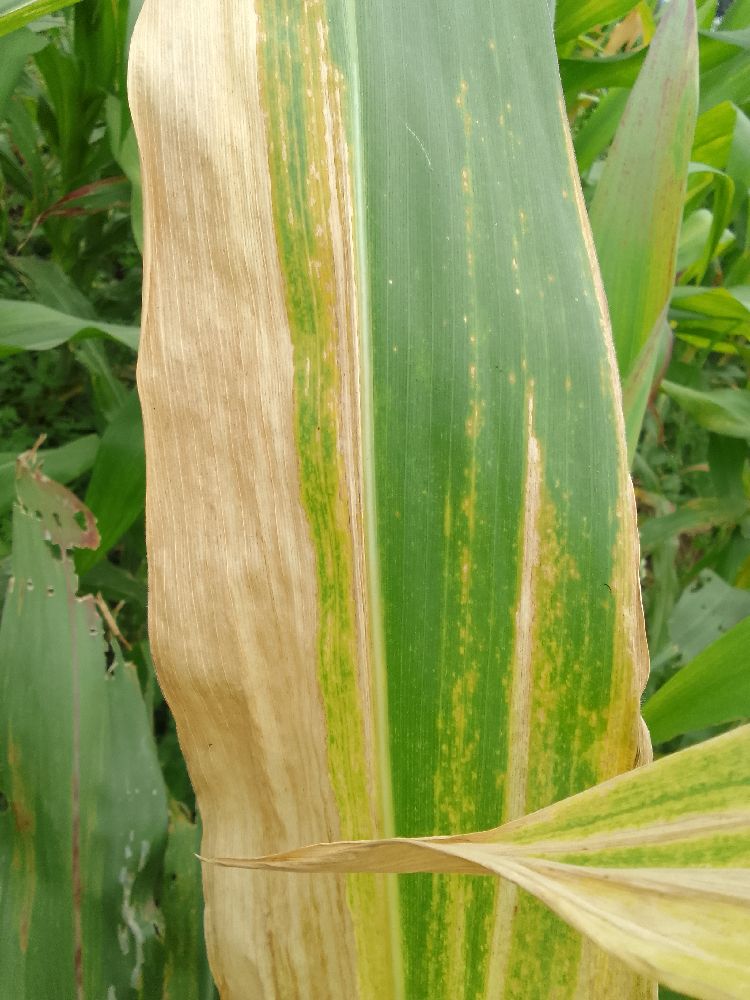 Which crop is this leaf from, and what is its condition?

maize, maize lethal necrosis
